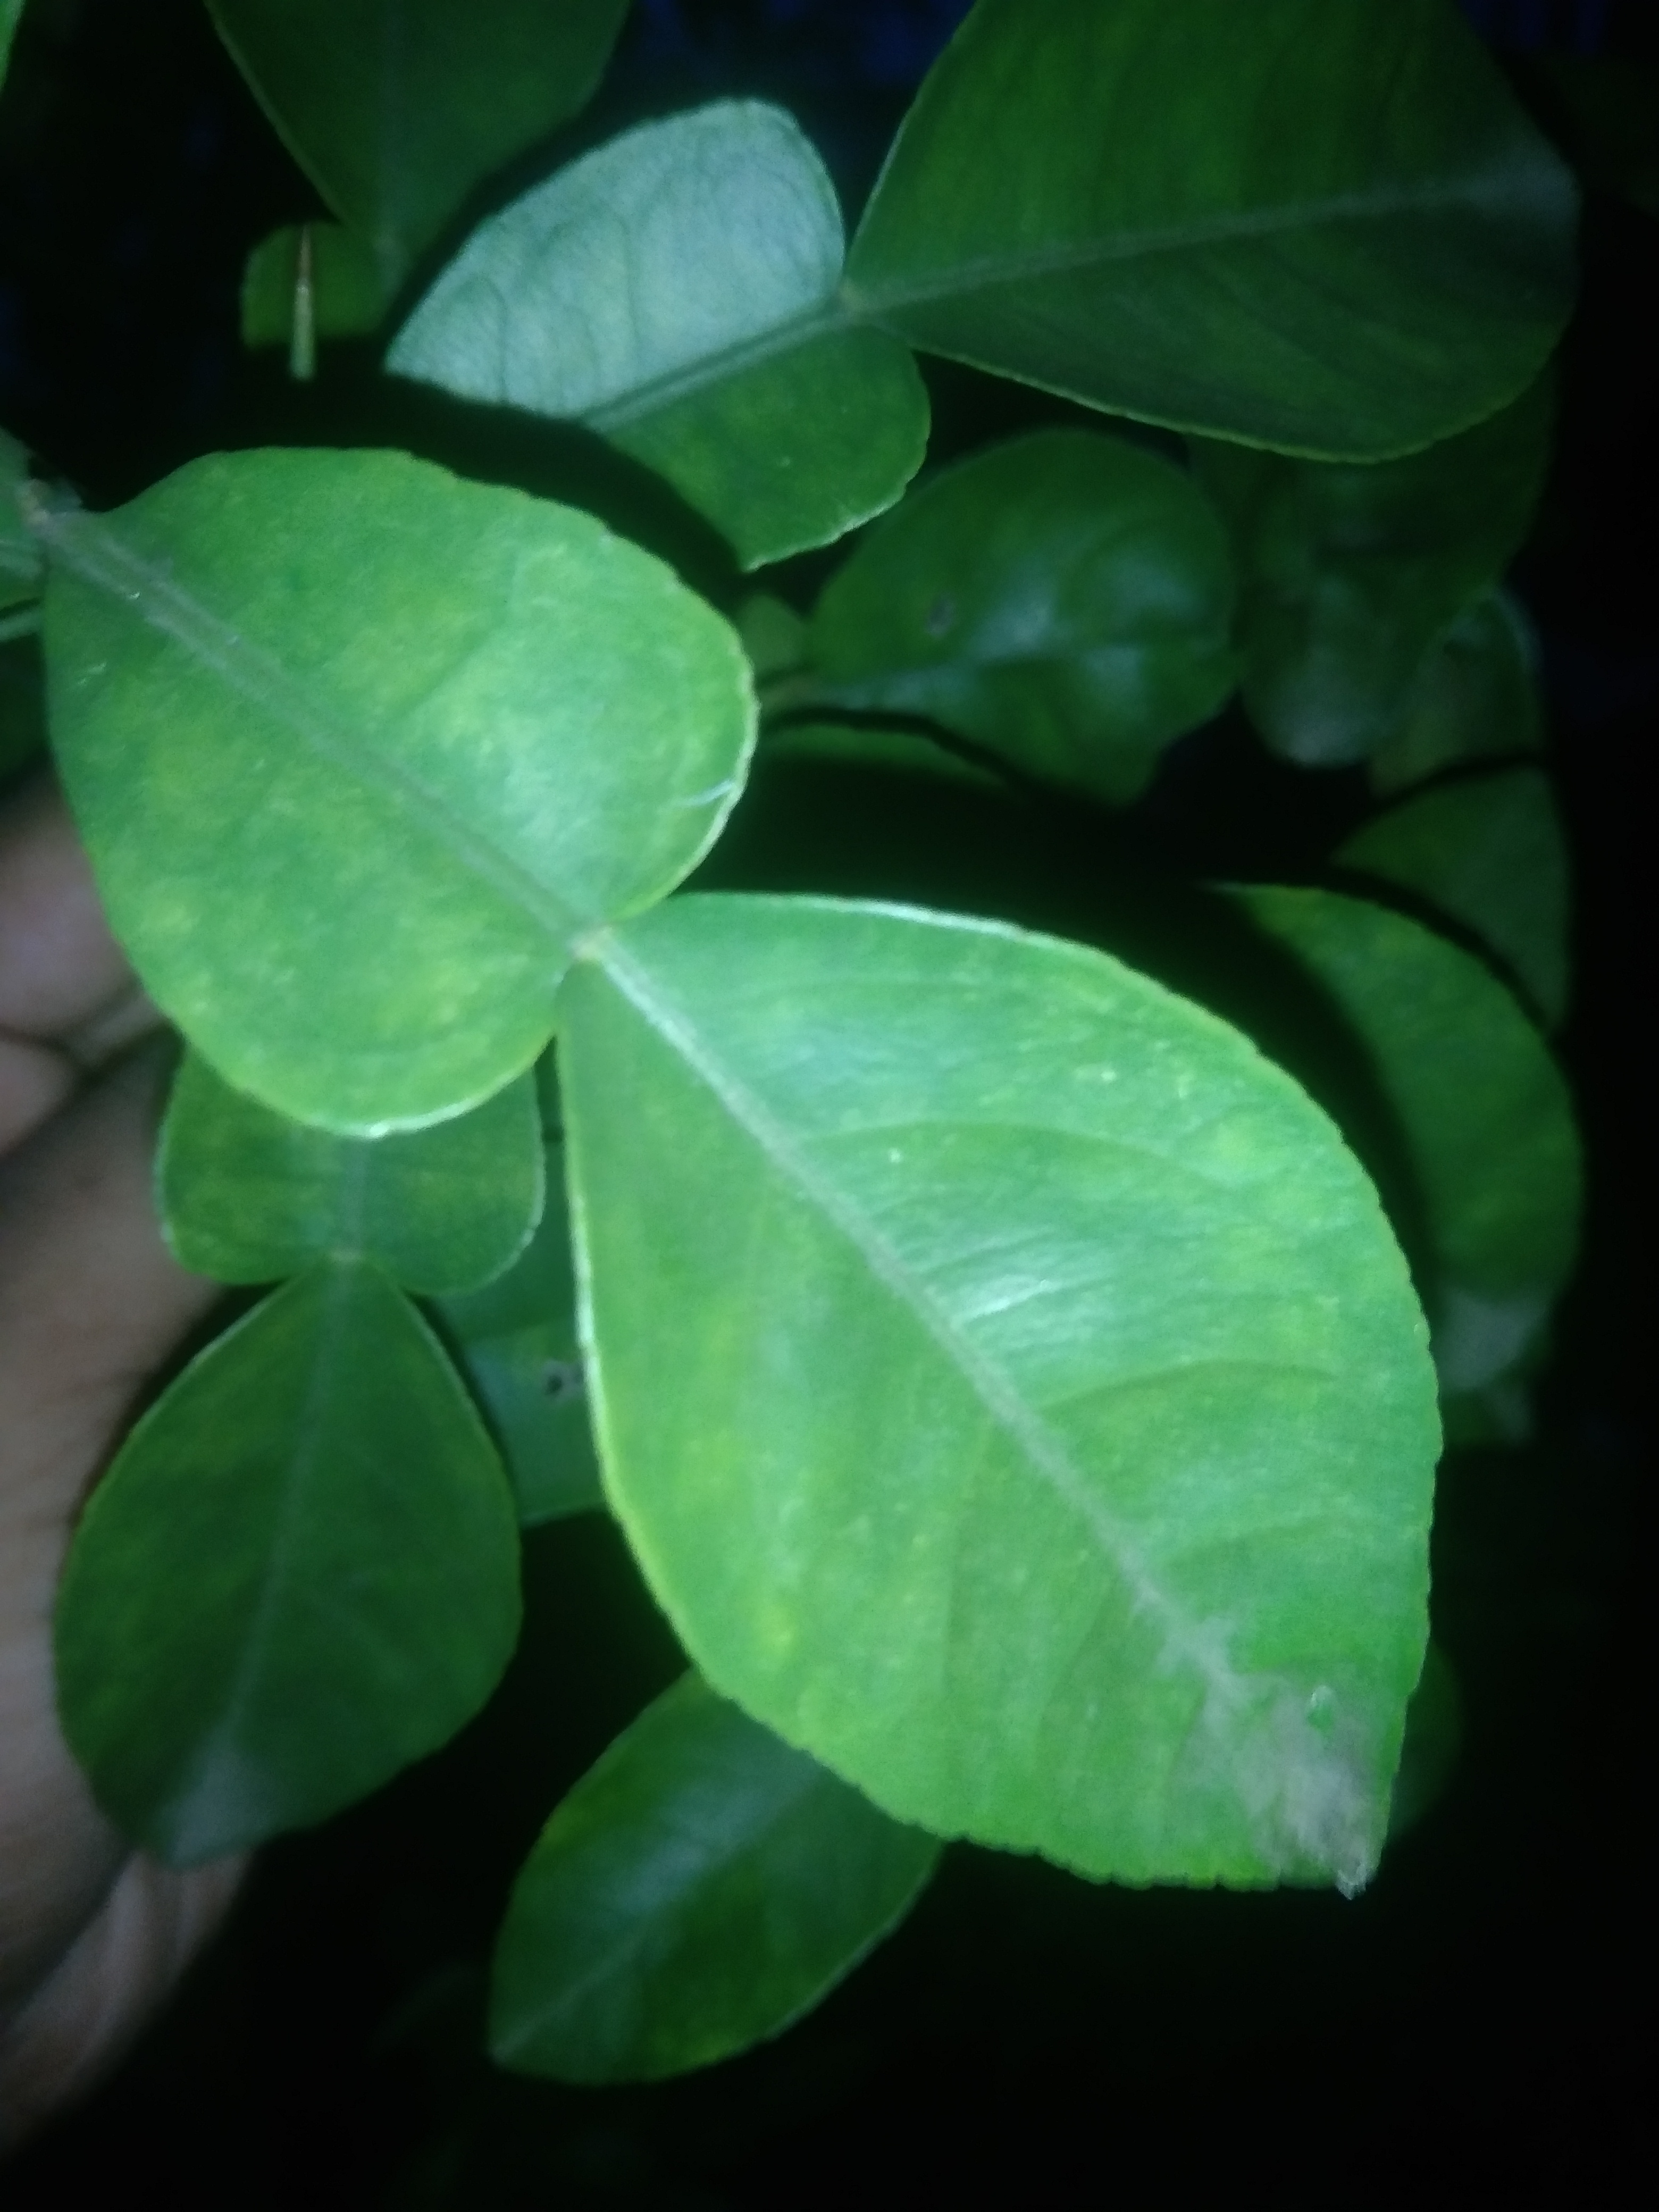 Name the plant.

lemon
